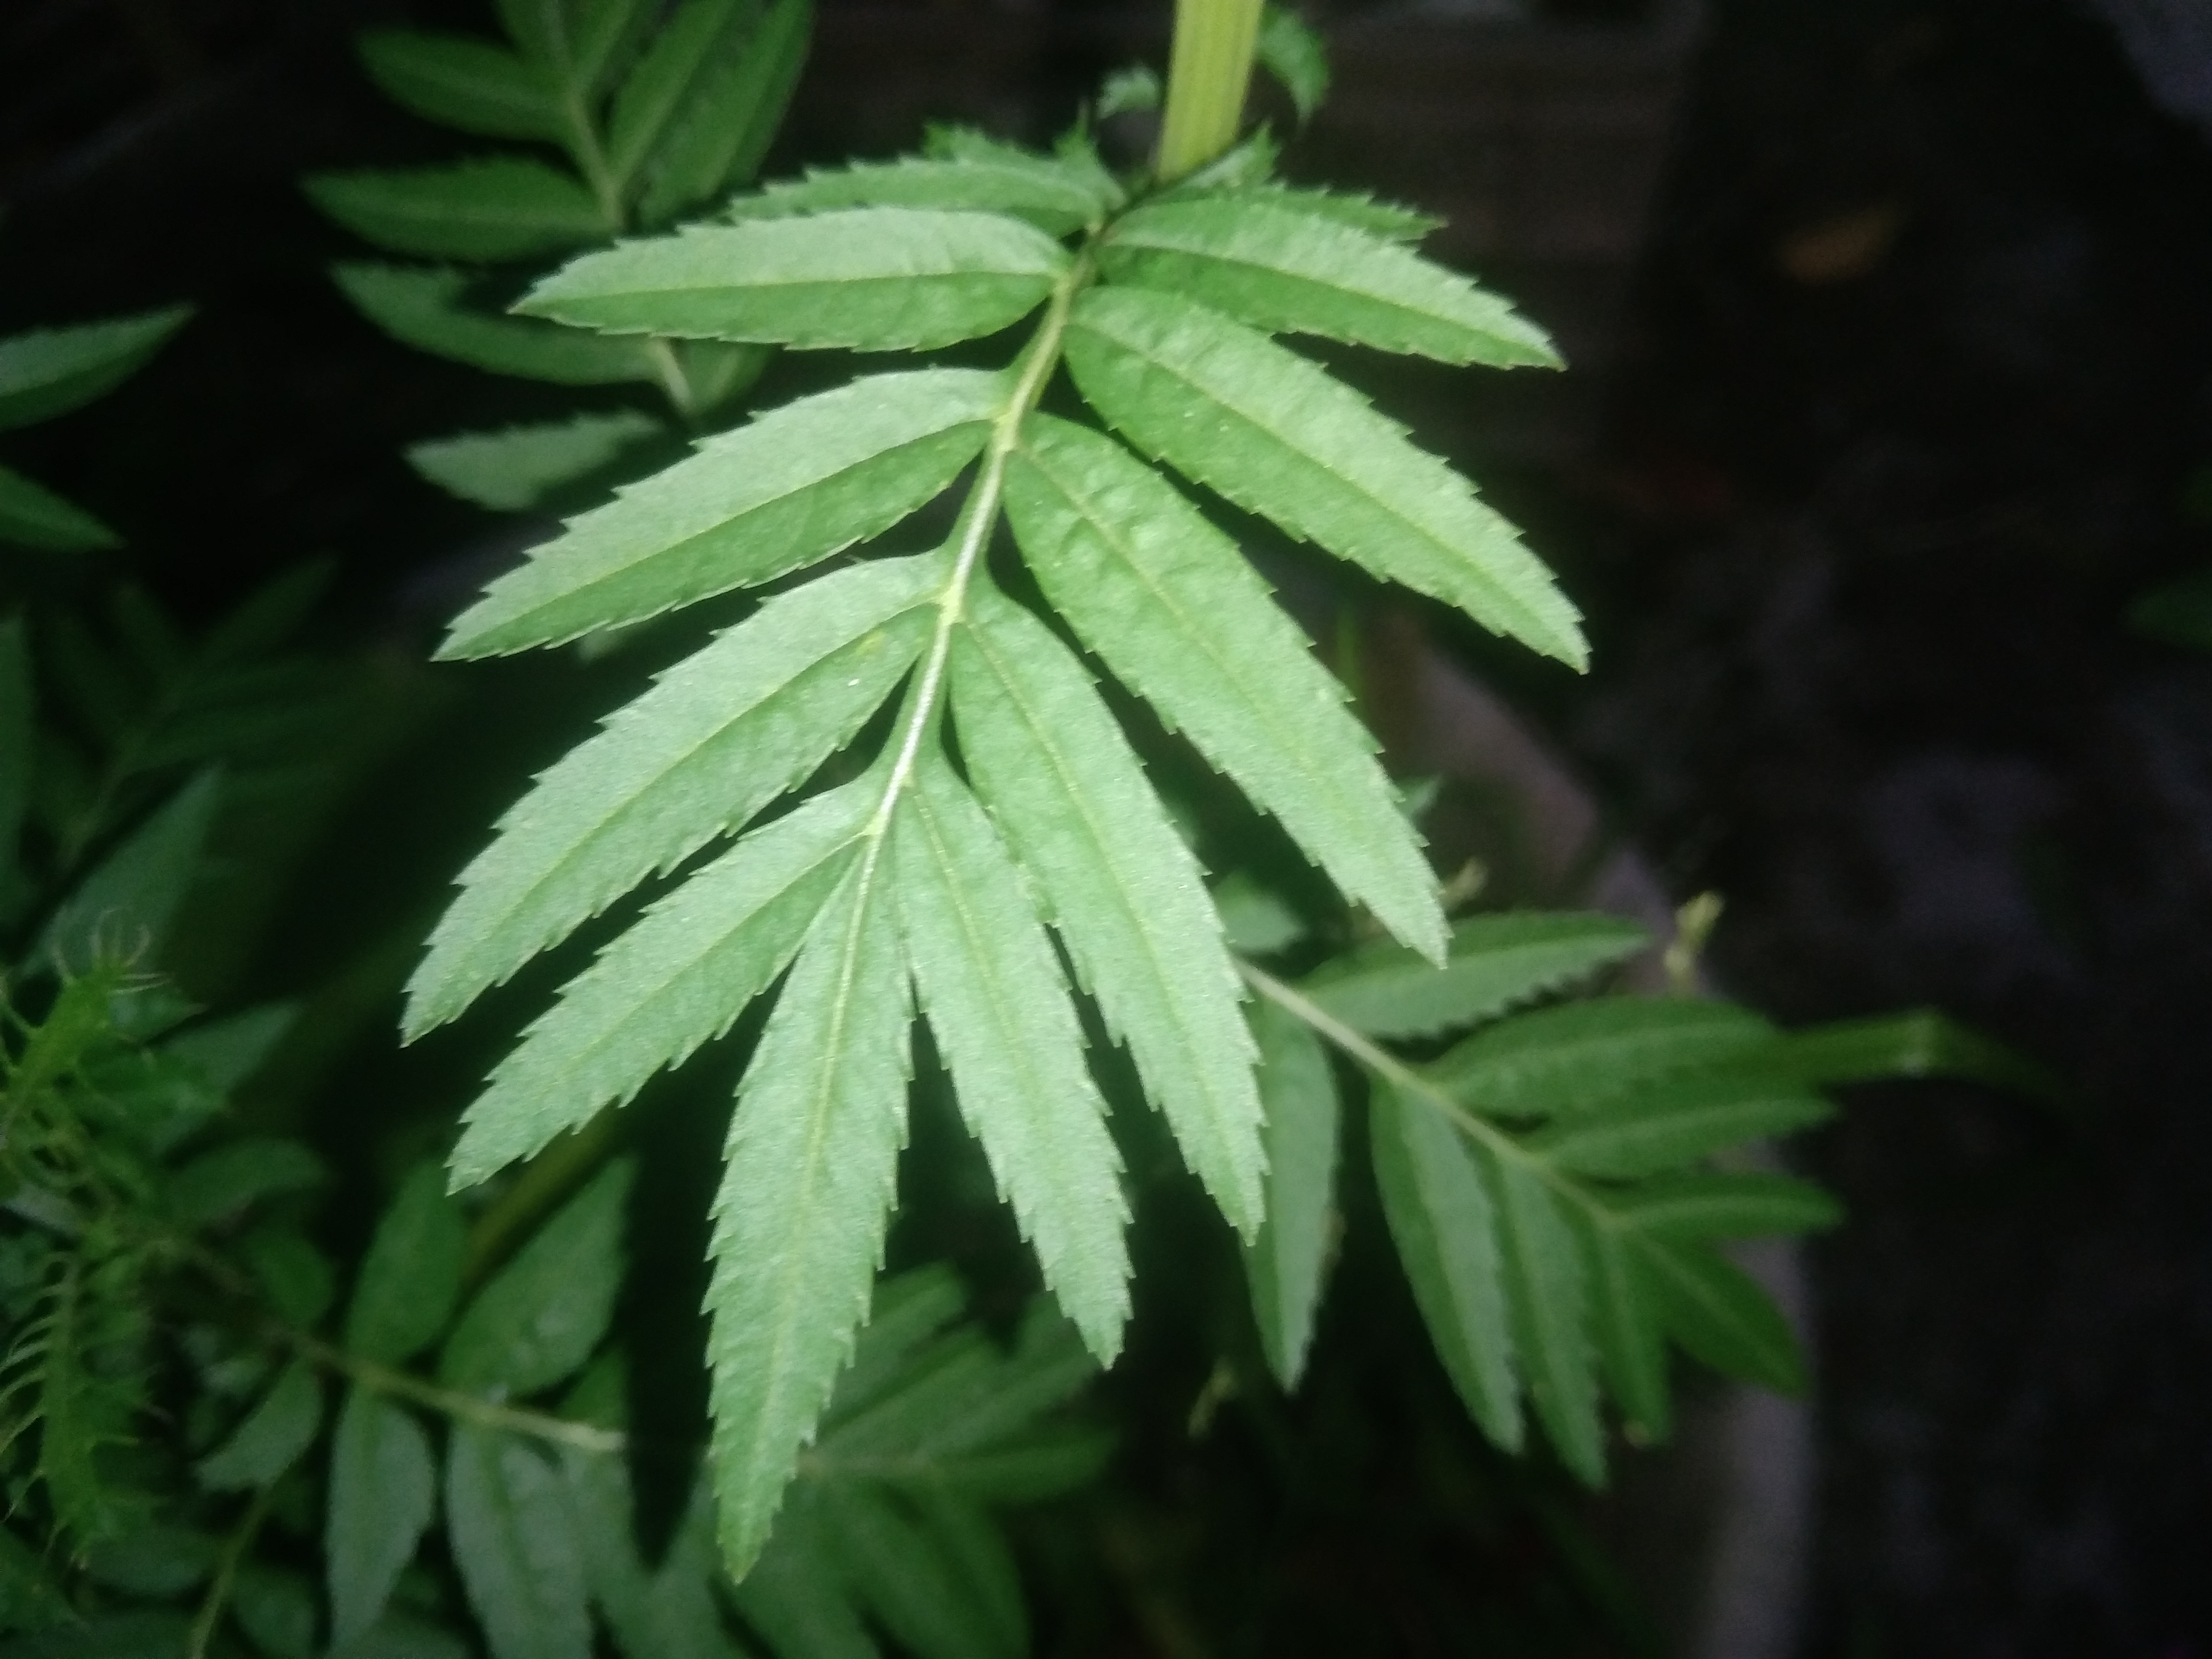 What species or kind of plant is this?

marigold
